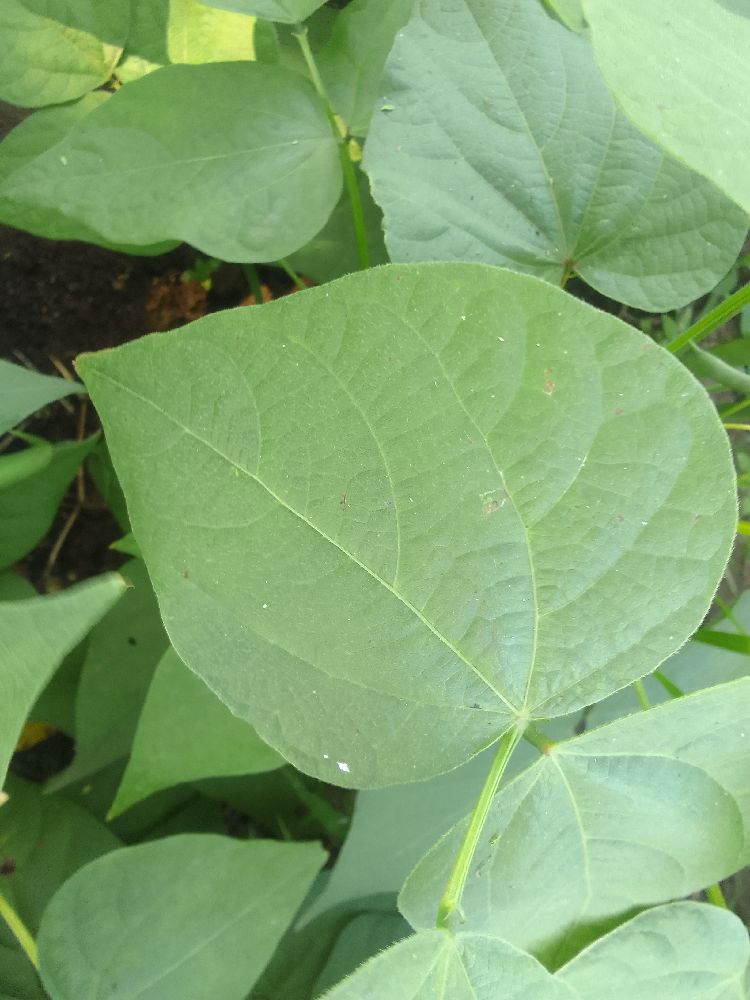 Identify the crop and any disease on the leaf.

common bean, healthy
